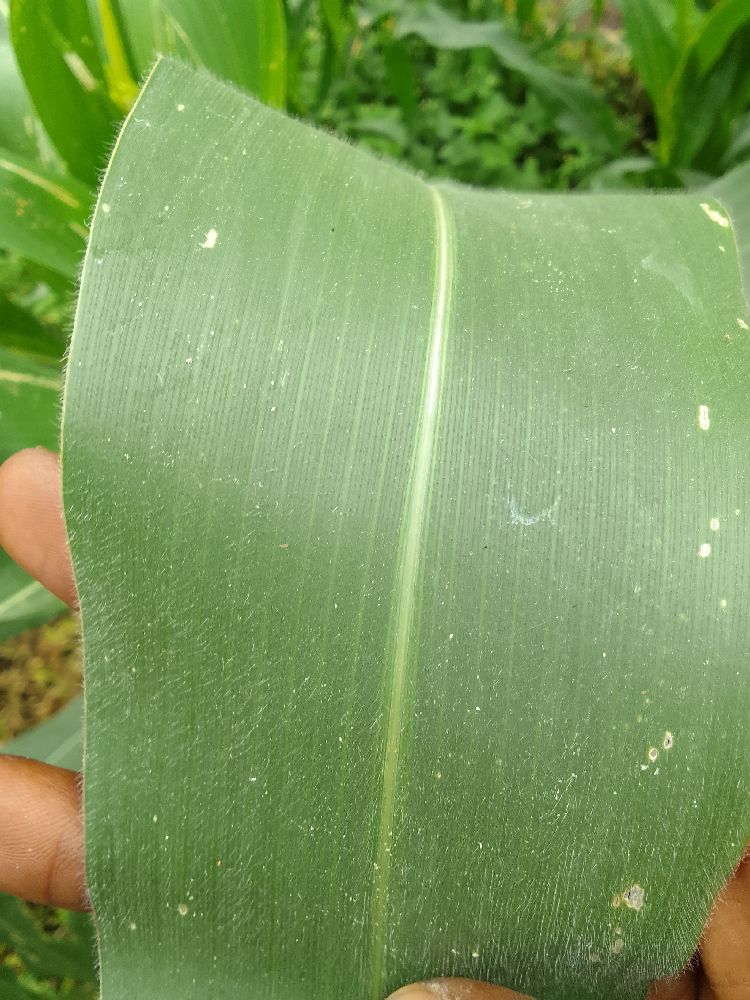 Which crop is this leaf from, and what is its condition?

maize, healthy
